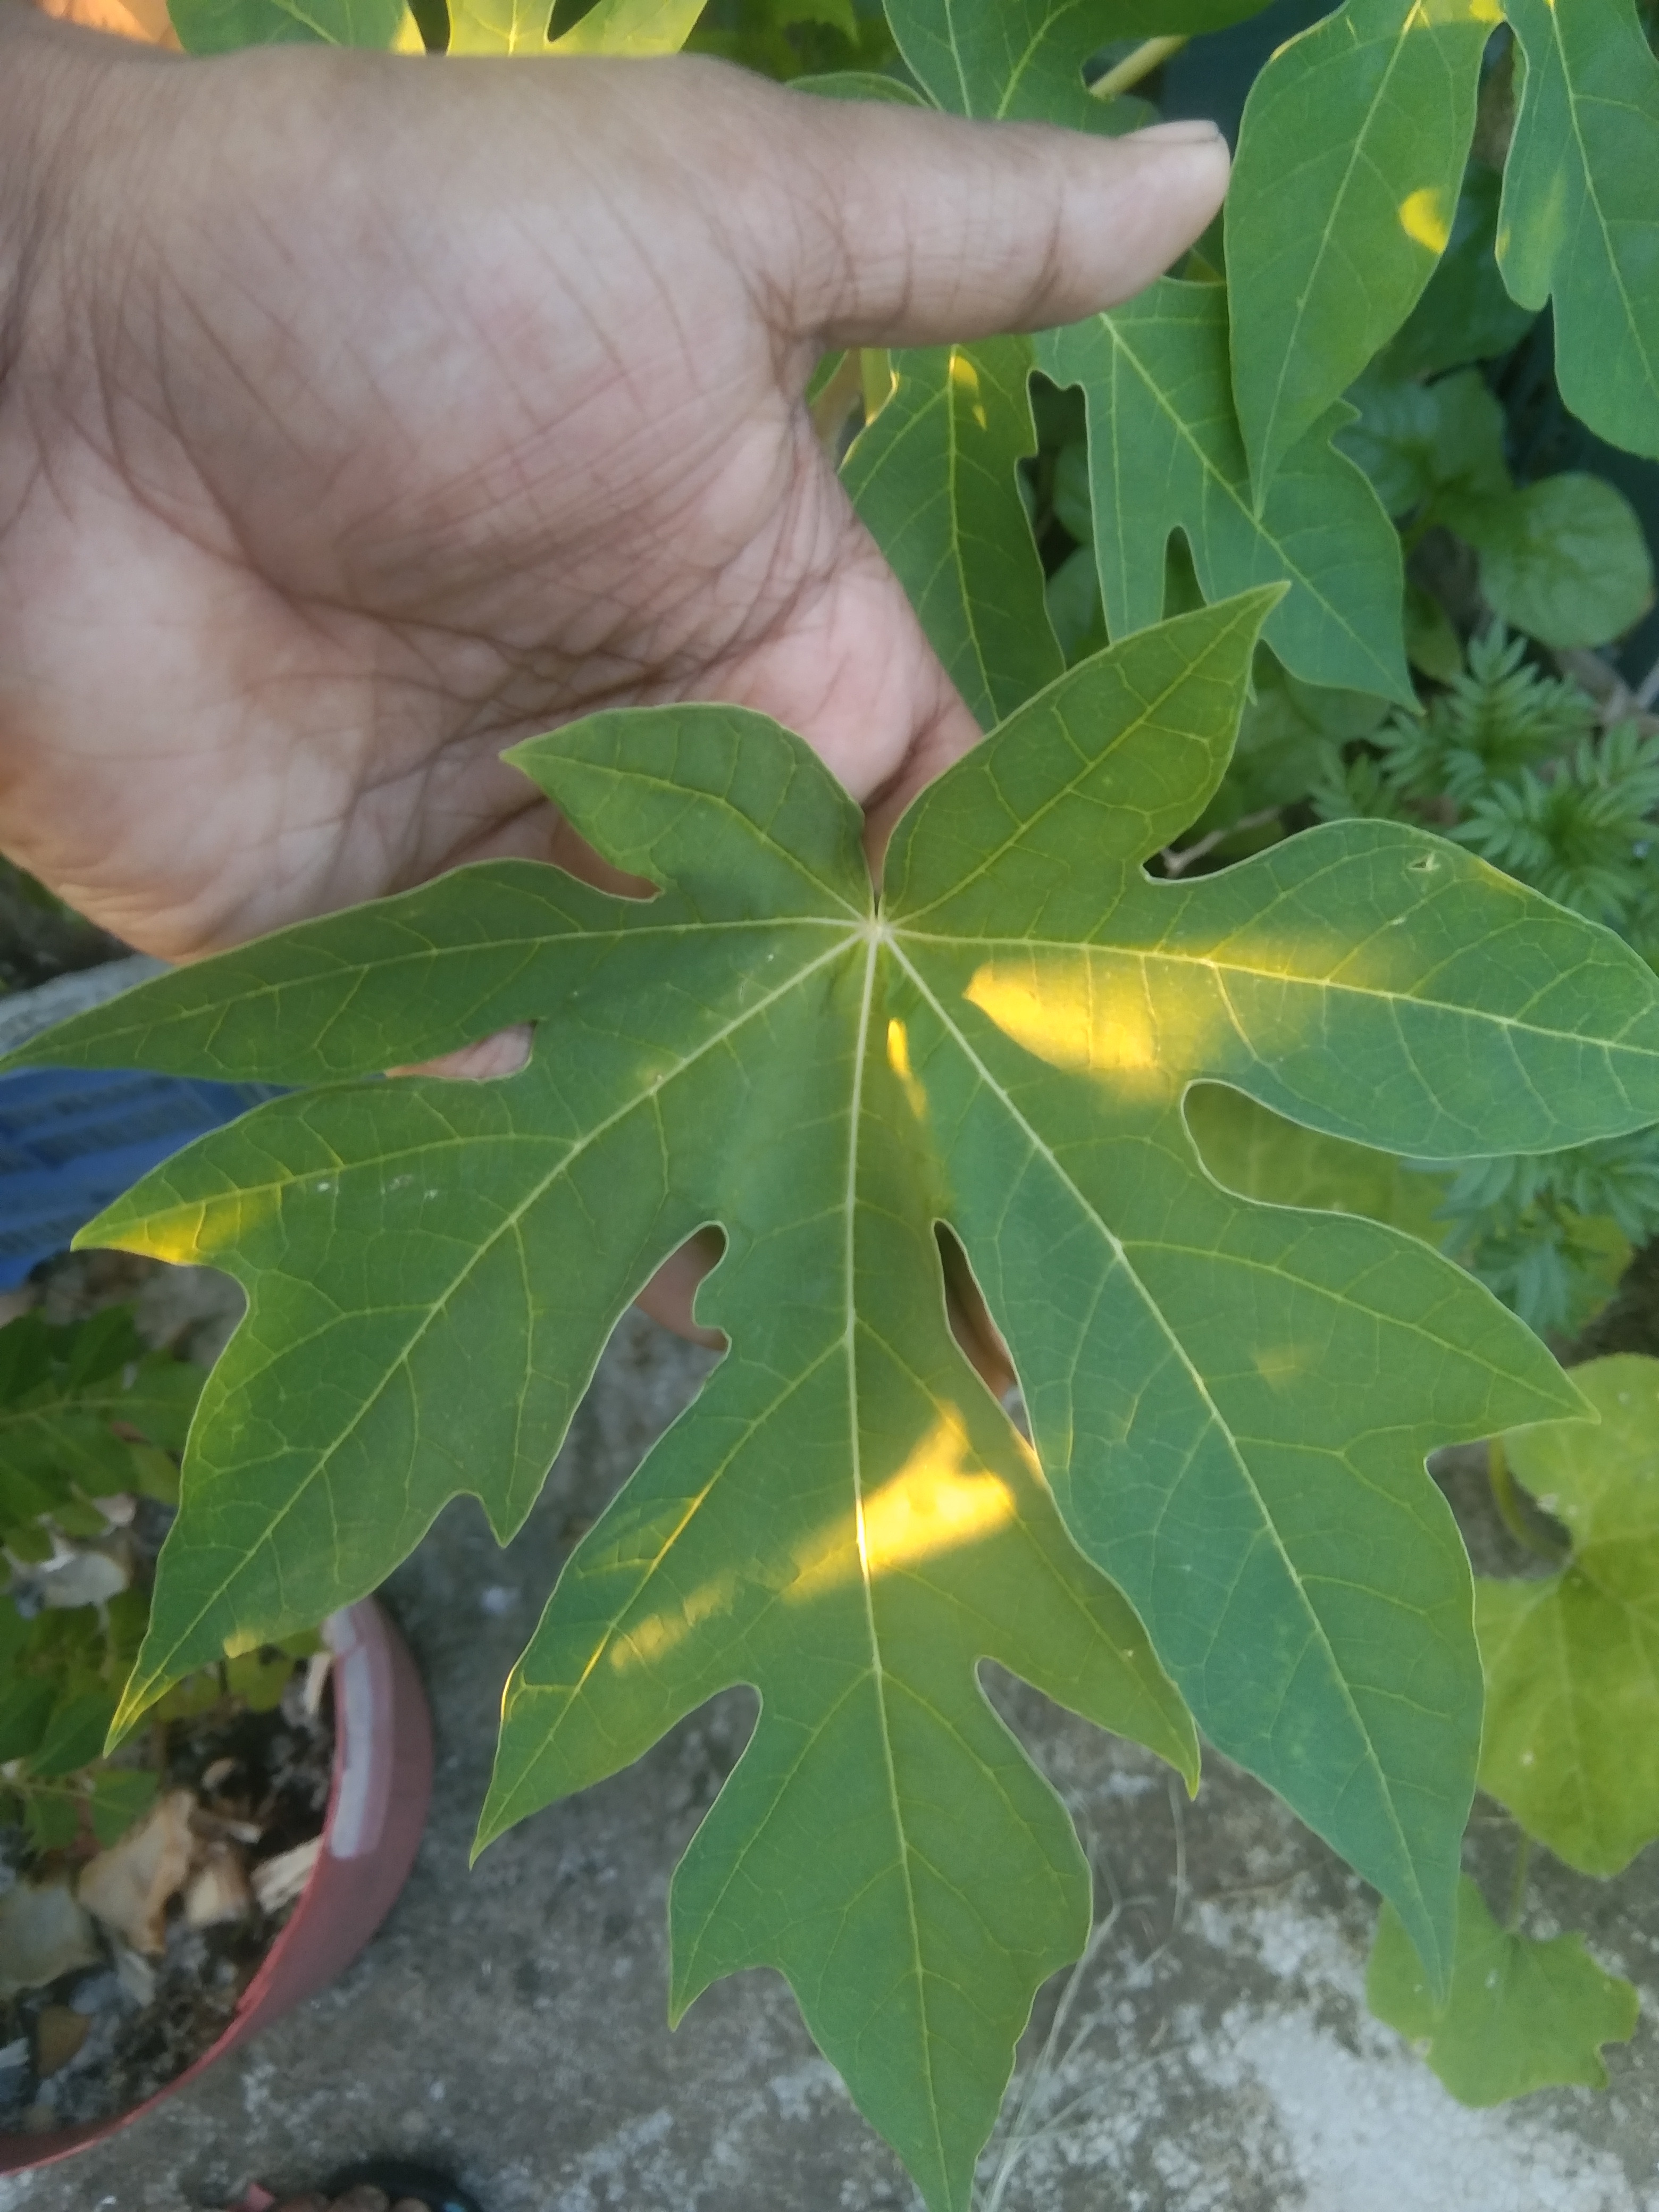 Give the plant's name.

papaya
